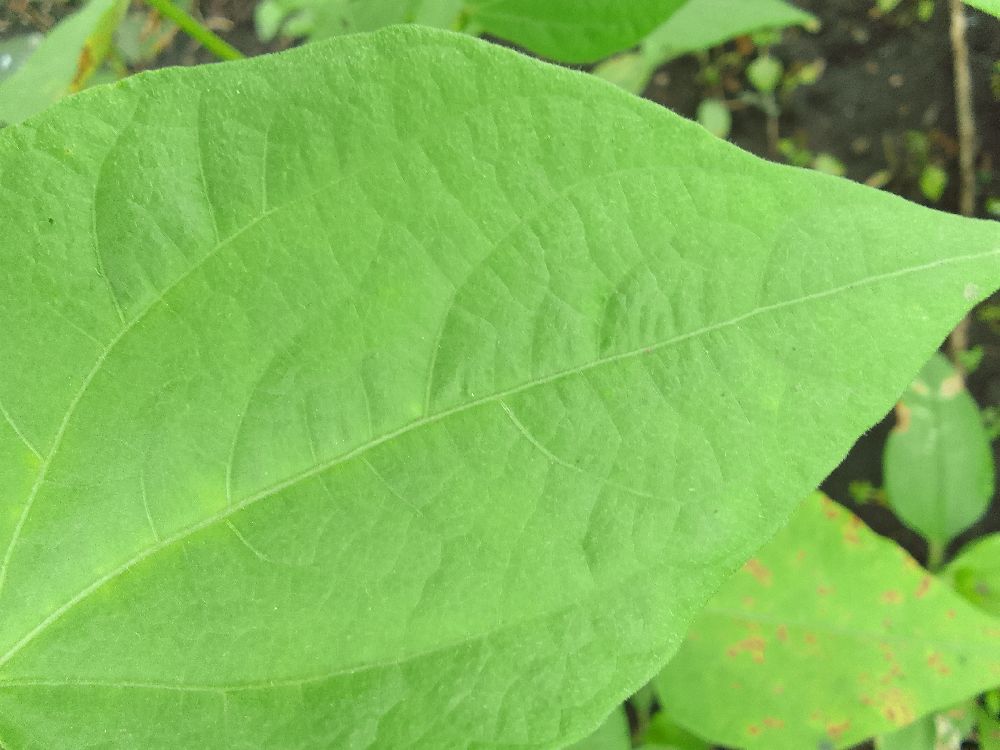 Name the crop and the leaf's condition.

common bean, healthy
